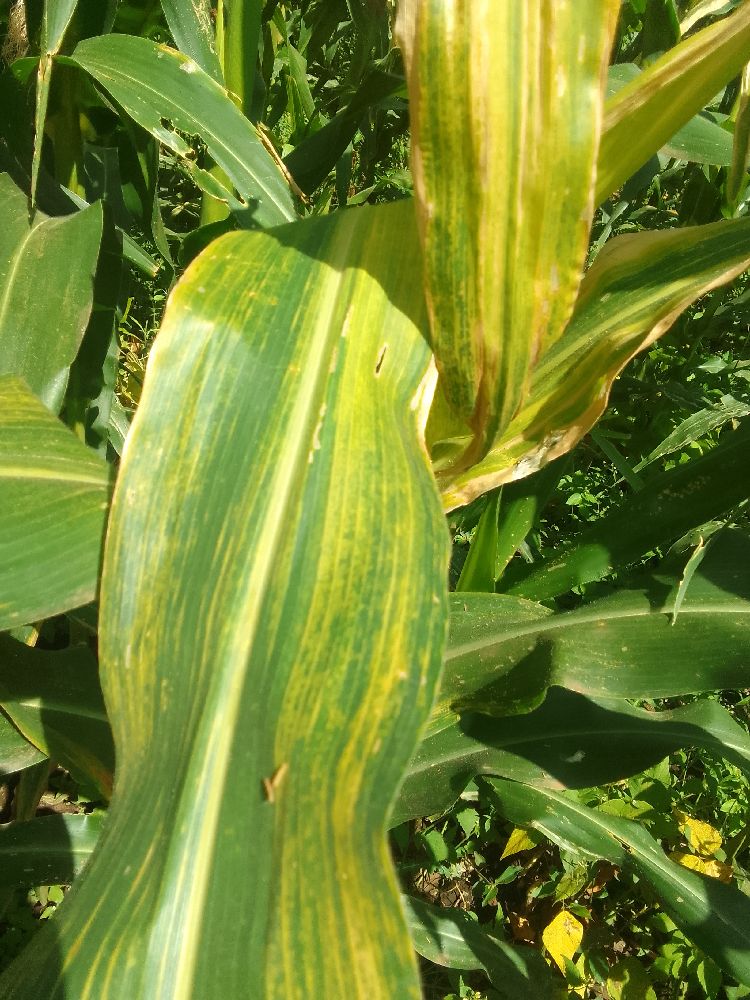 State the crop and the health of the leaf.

maize, maize lethal necrosis
